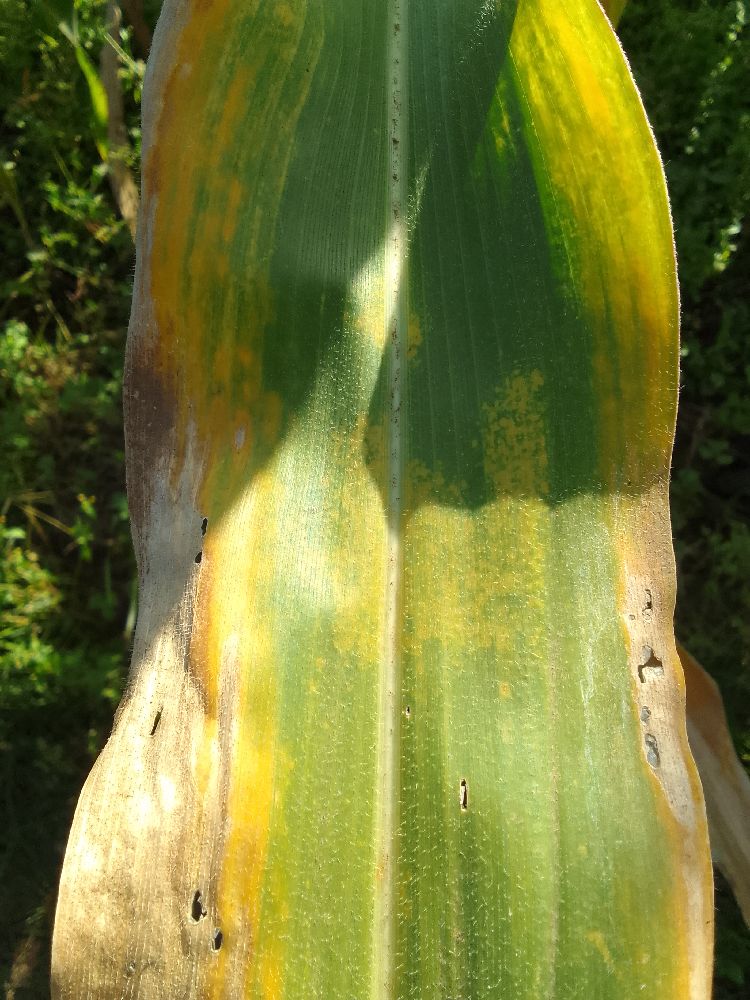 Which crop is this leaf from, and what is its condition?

maize, maize lethal necrosis
